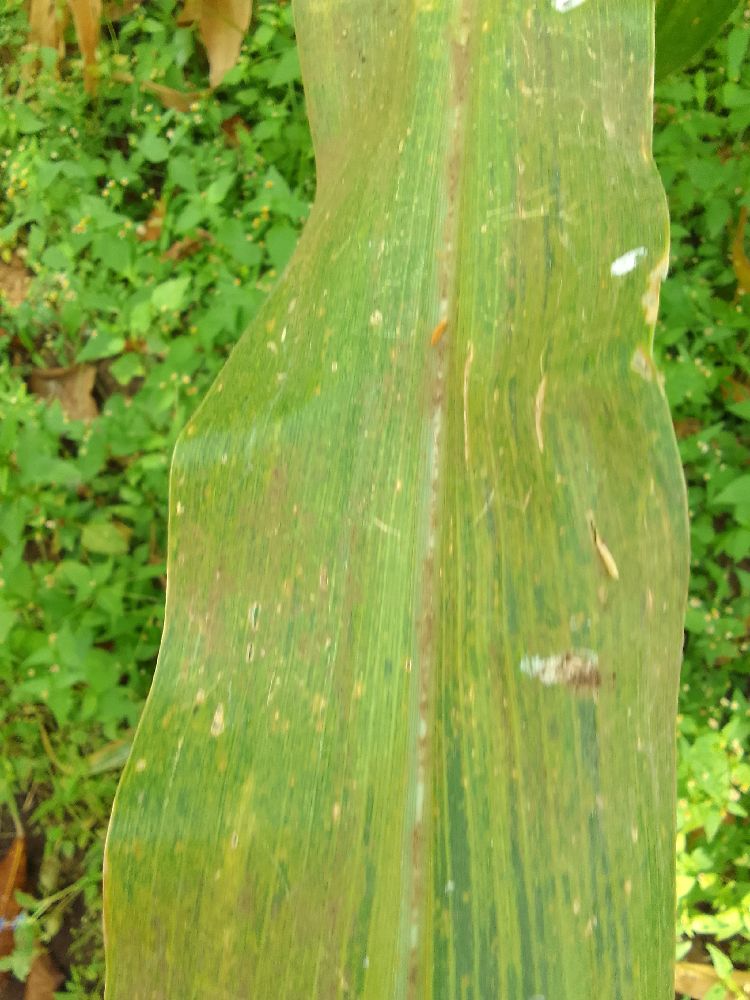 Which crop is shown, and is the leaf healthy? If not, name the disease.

maize, maize lethal necrosis
